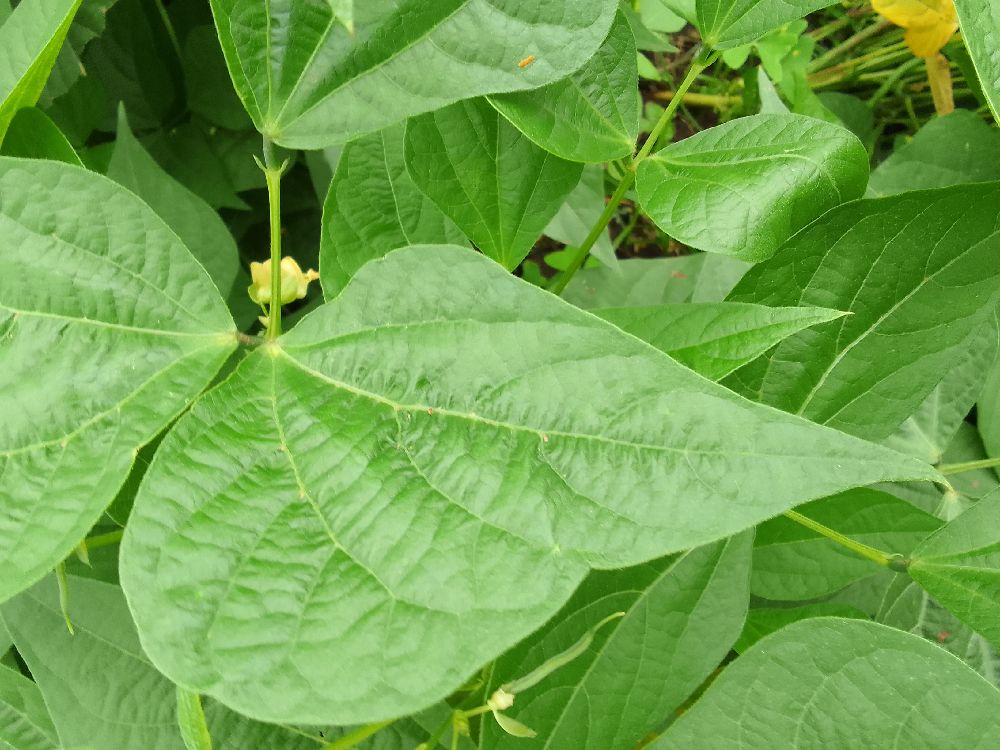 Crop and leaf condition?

common bean, healthy
